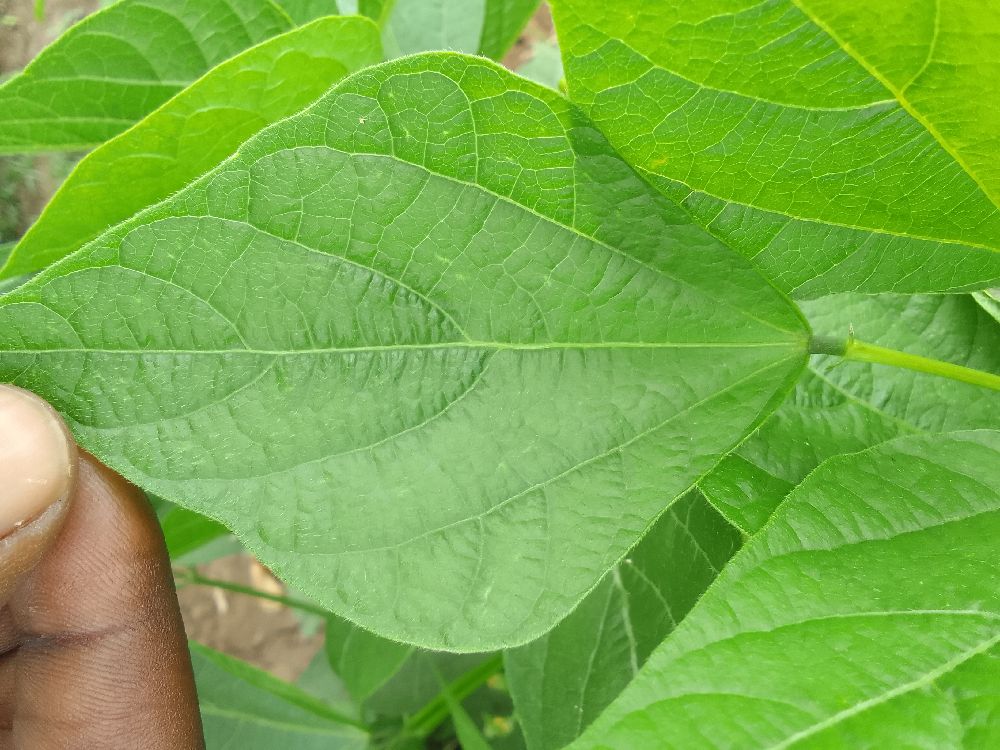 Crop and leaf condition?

common bean, healthy
